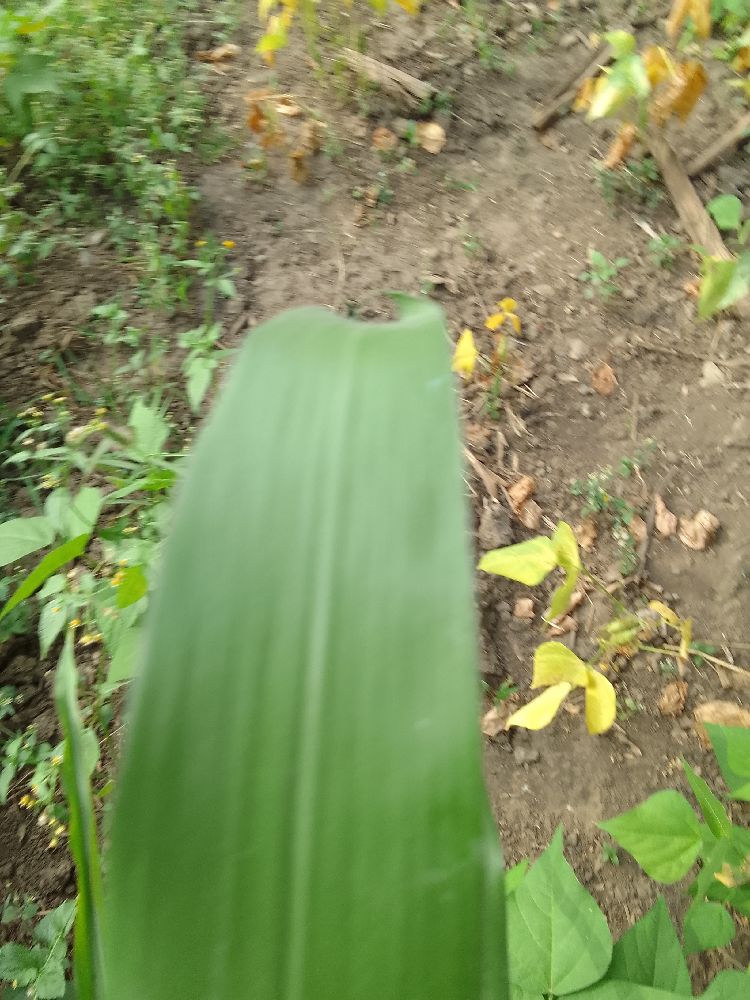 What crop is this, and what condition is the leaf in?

maize, healthy
